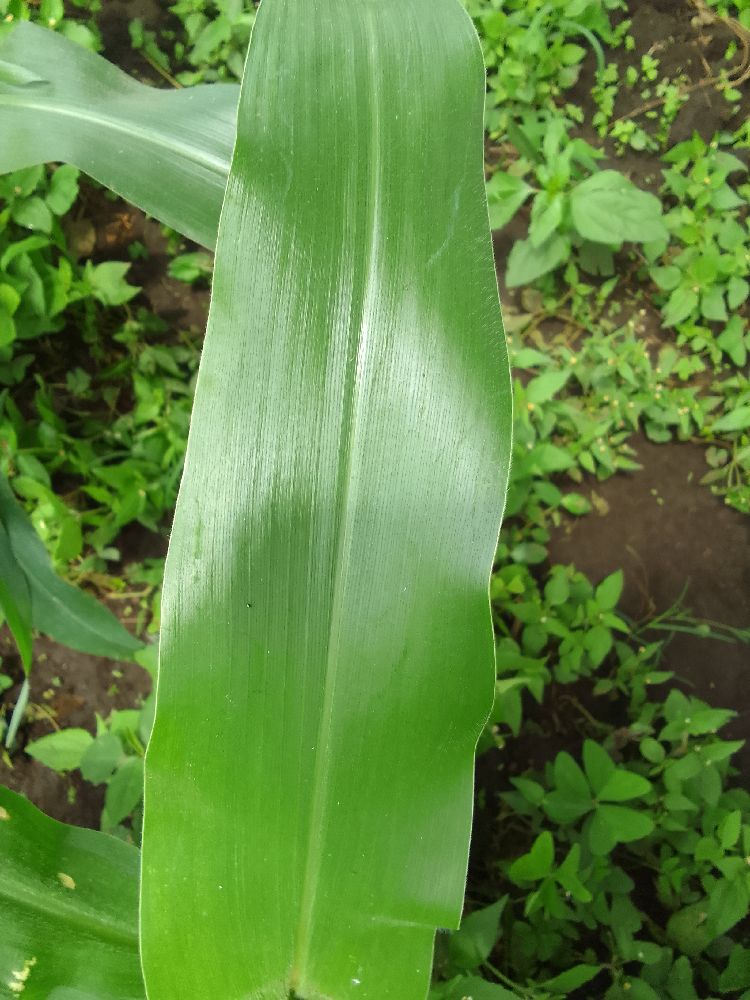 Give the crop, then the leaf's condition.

maize, healthy
